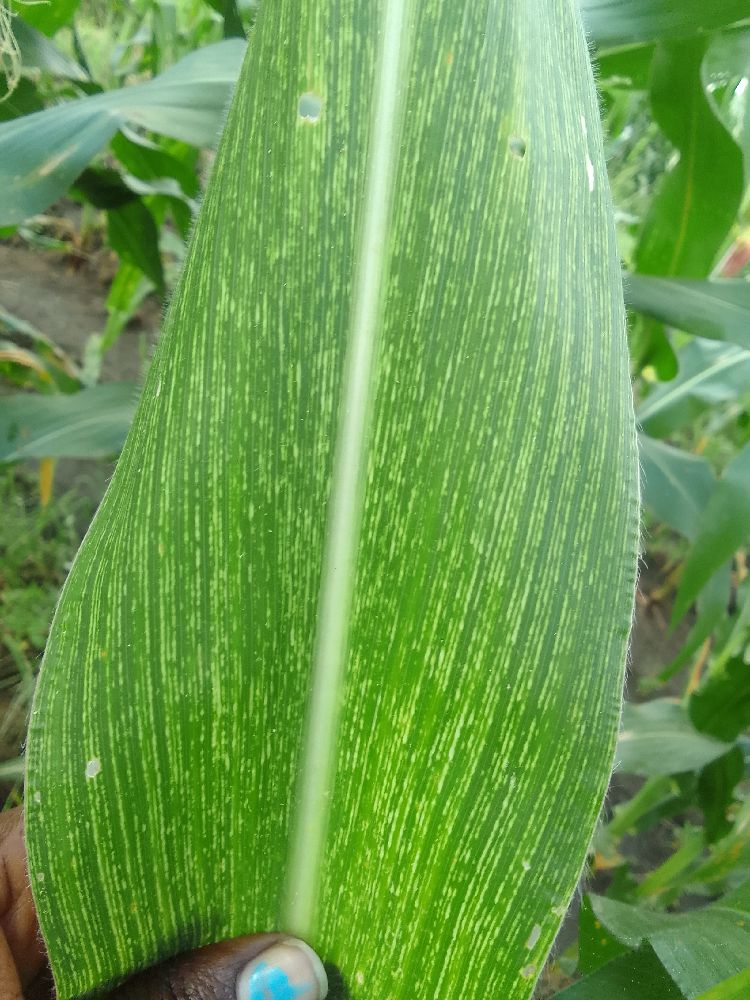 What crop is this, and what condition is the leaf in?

maize, maize streak virus
